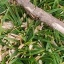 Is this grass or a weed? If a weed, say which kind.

grass
